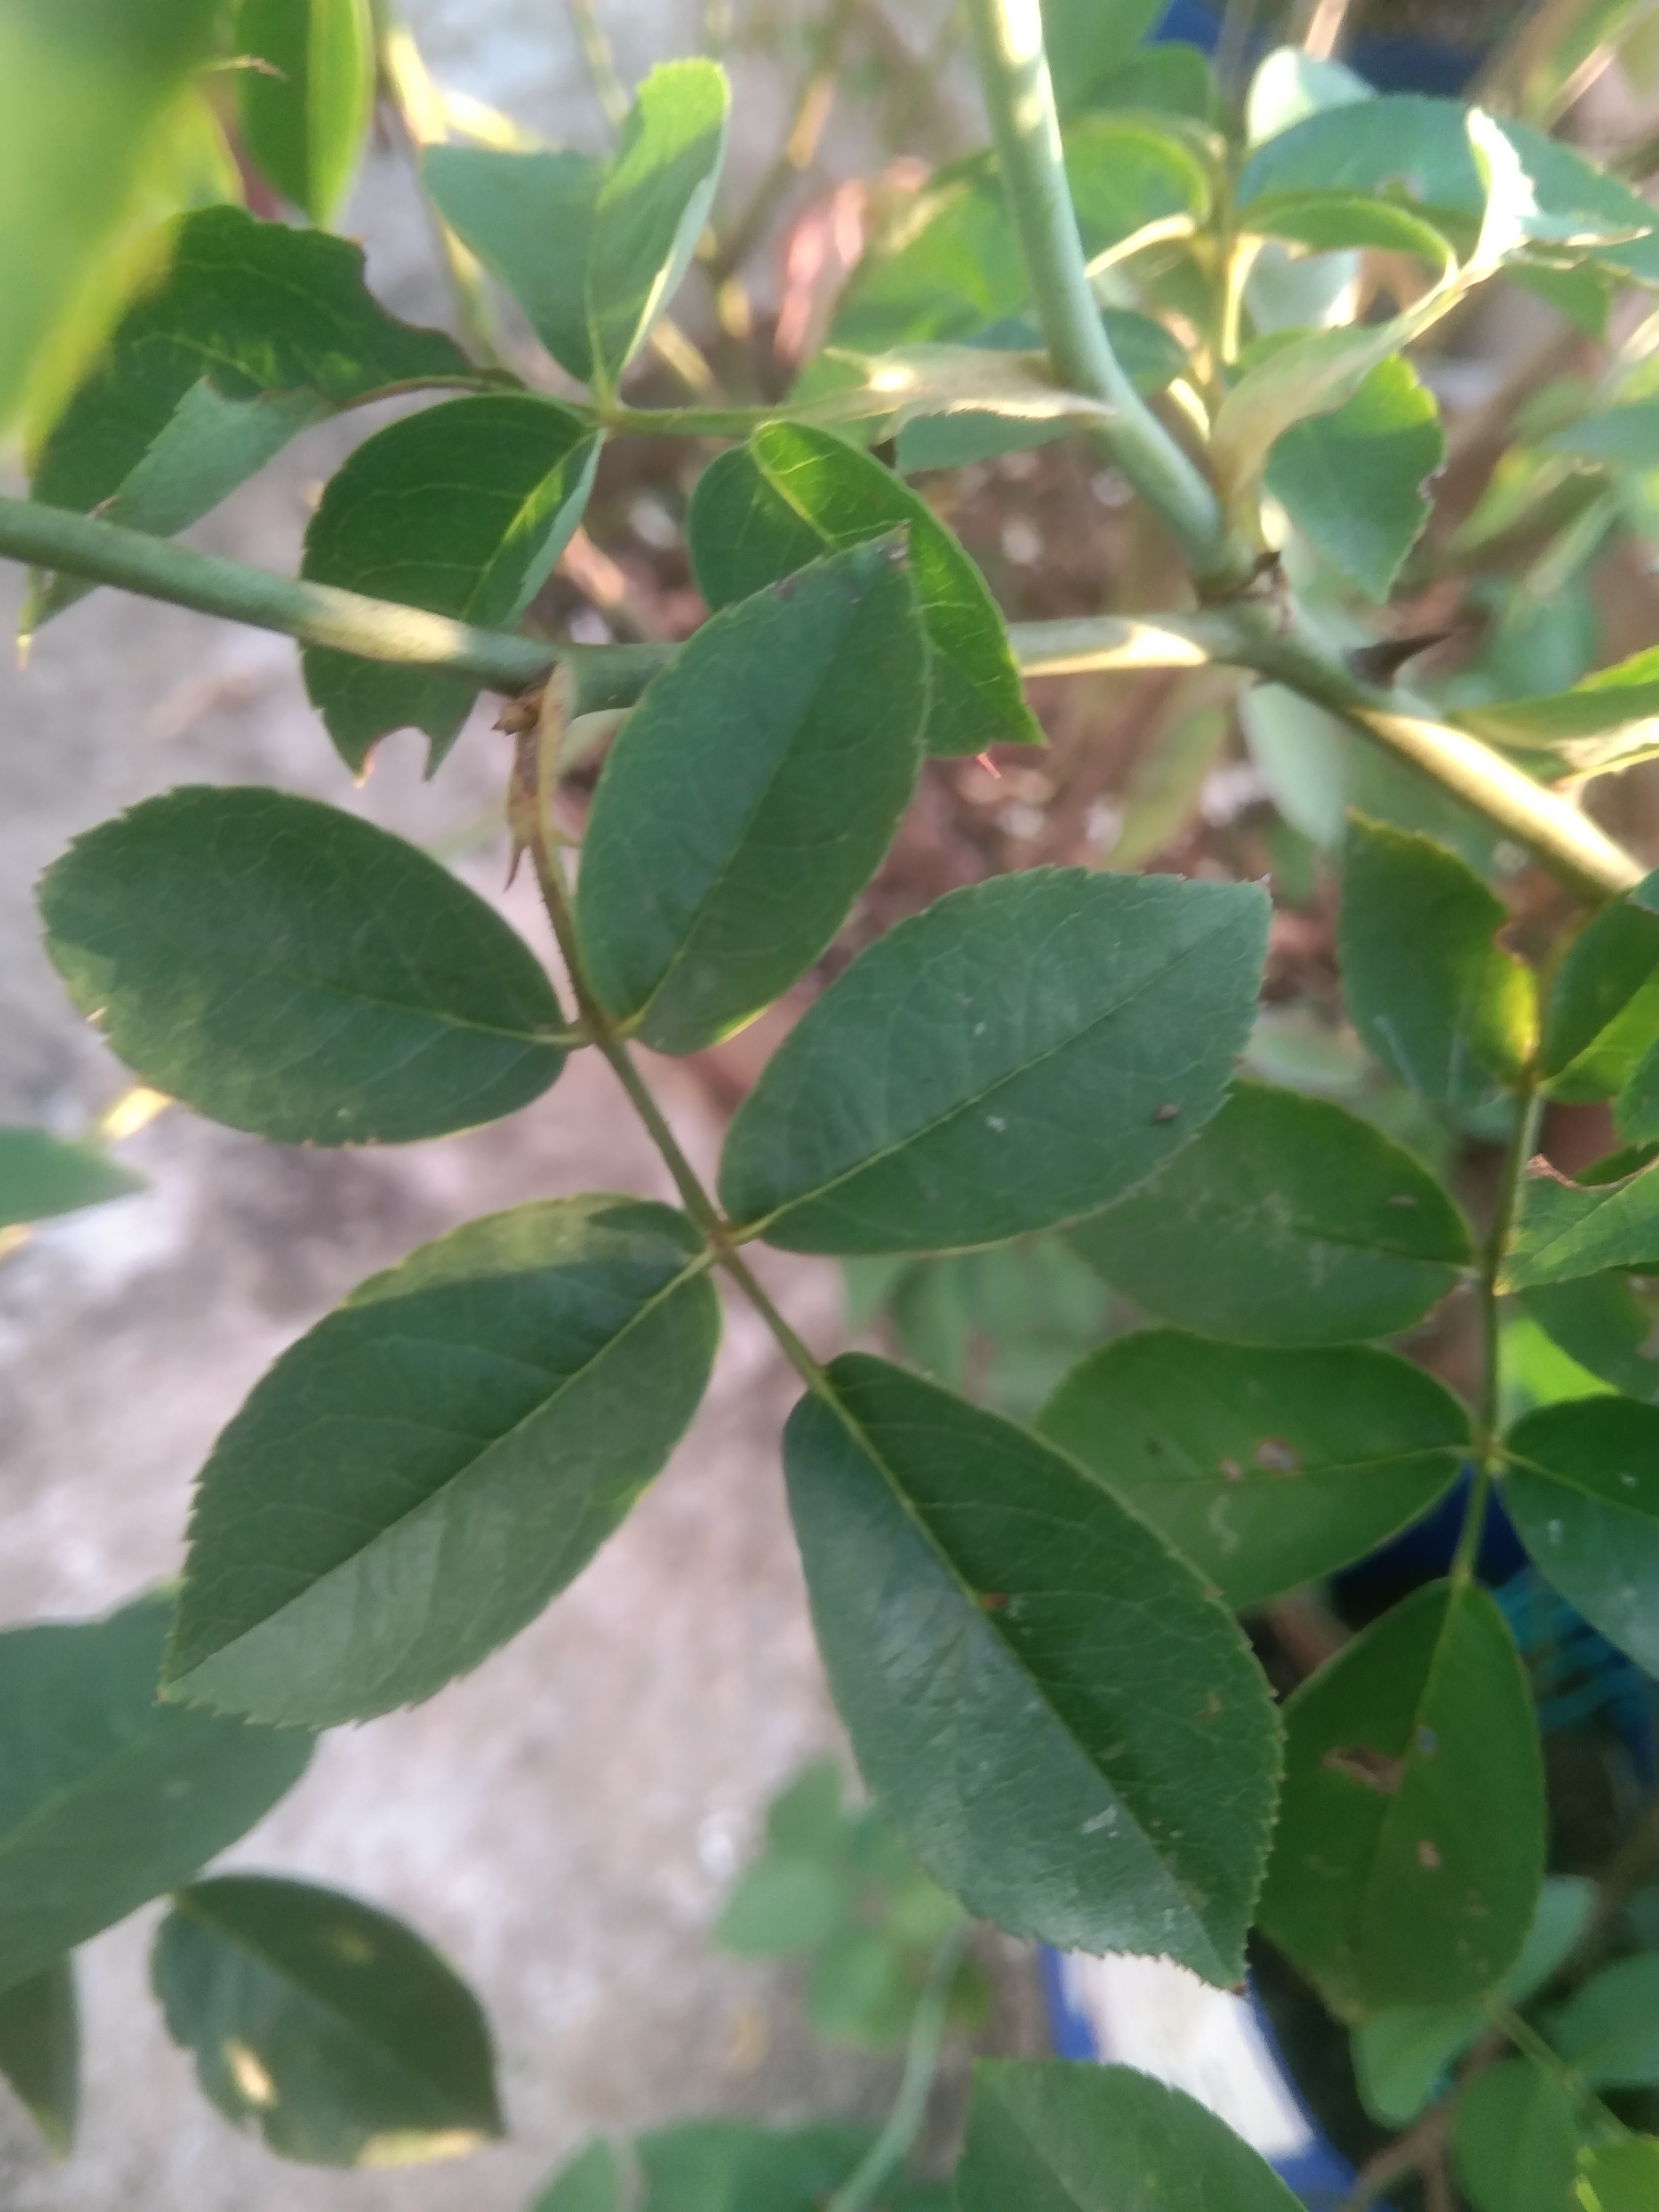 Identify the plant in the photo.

rose
